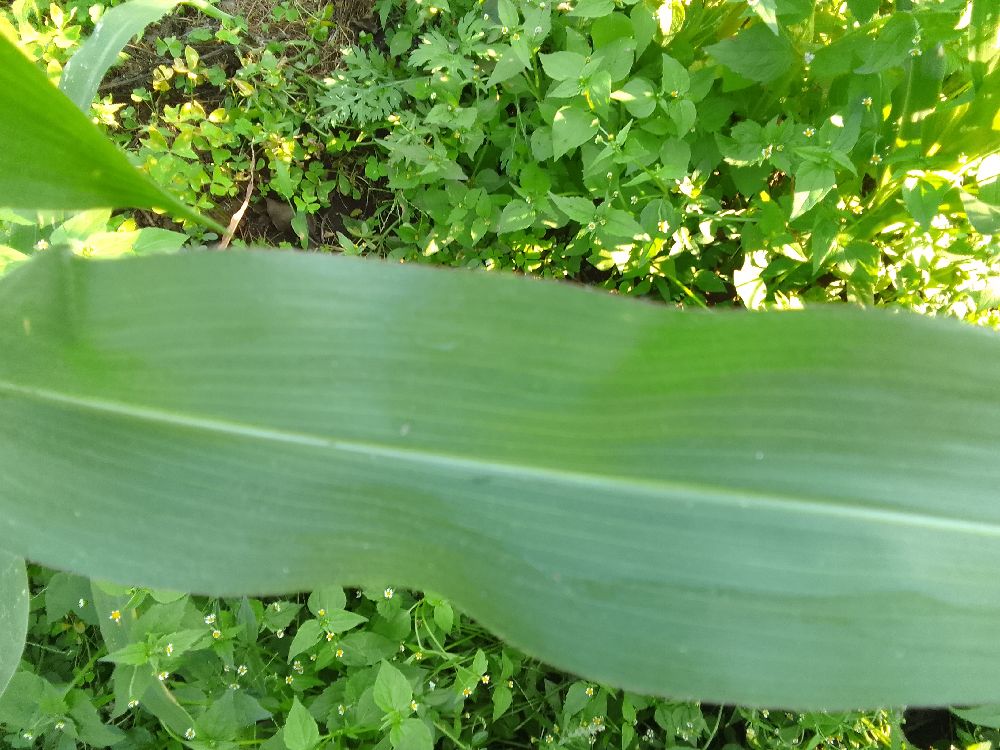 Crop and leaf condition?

maize, healthy
